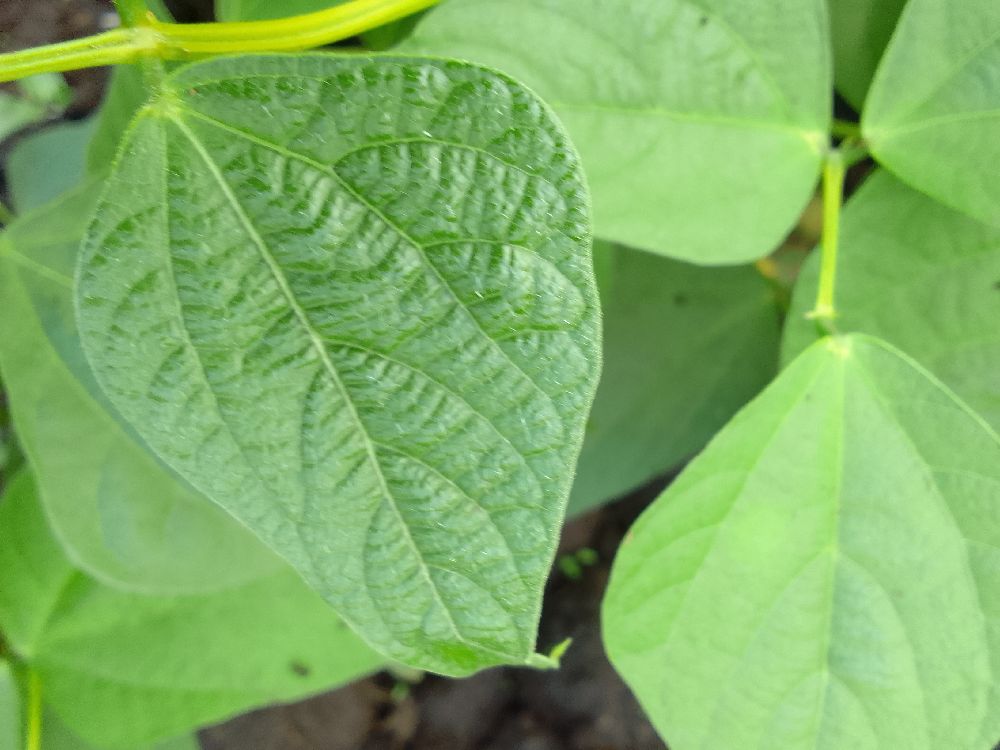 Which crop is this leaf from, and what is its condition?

common bean, healthy
